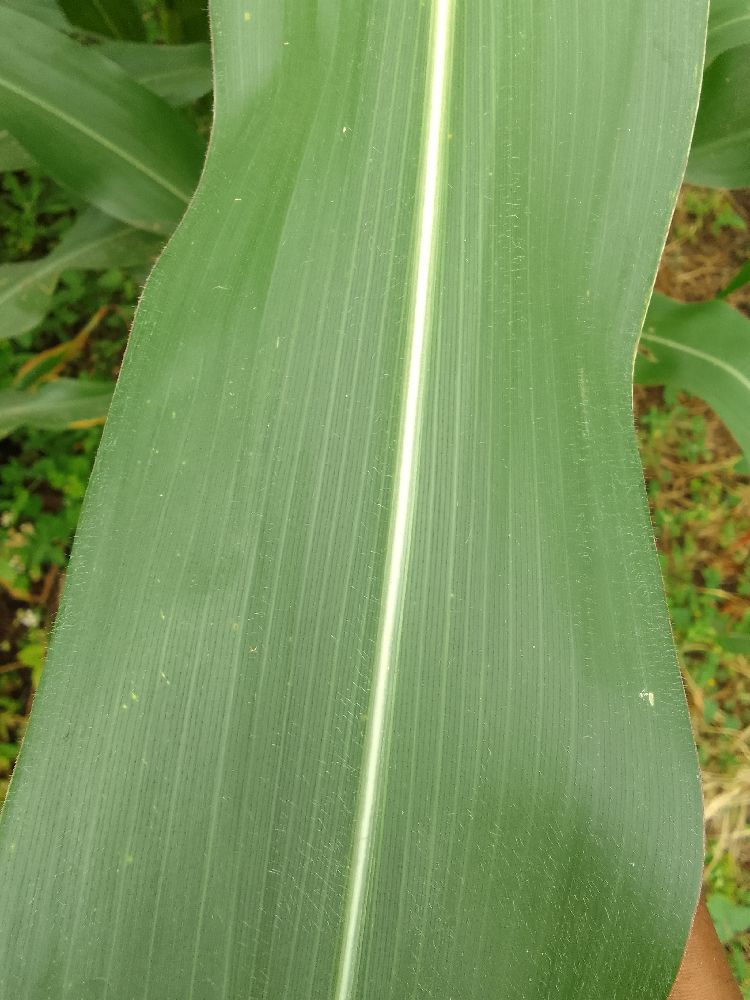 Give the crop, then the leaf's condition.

maize, healthy
